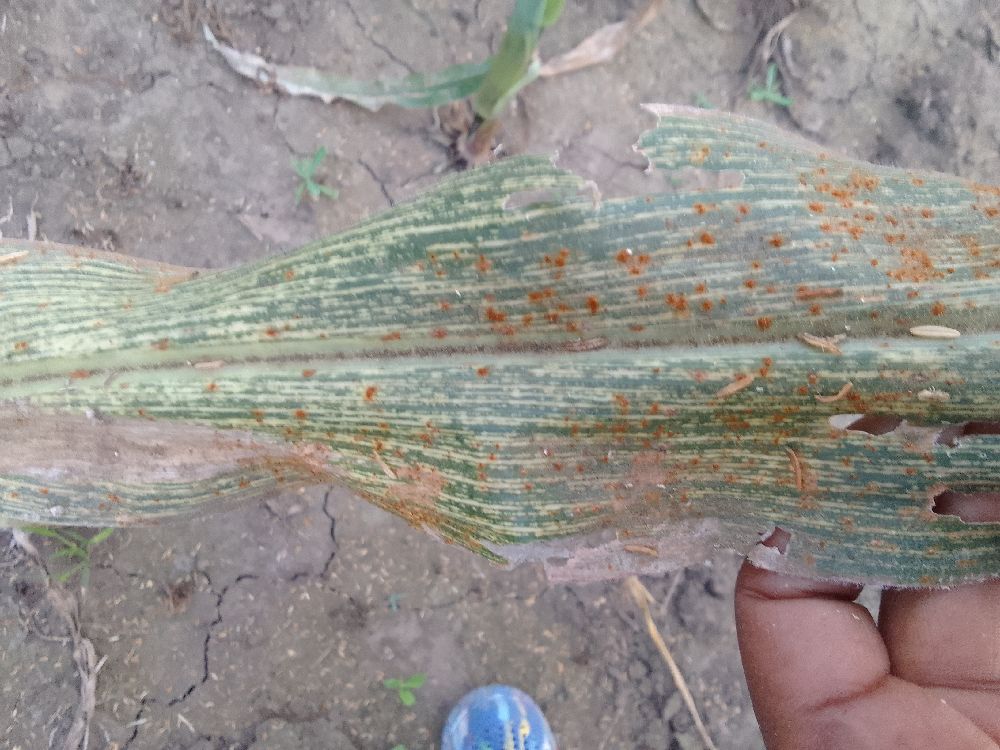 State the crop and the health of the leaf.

maize, maize streak virus
